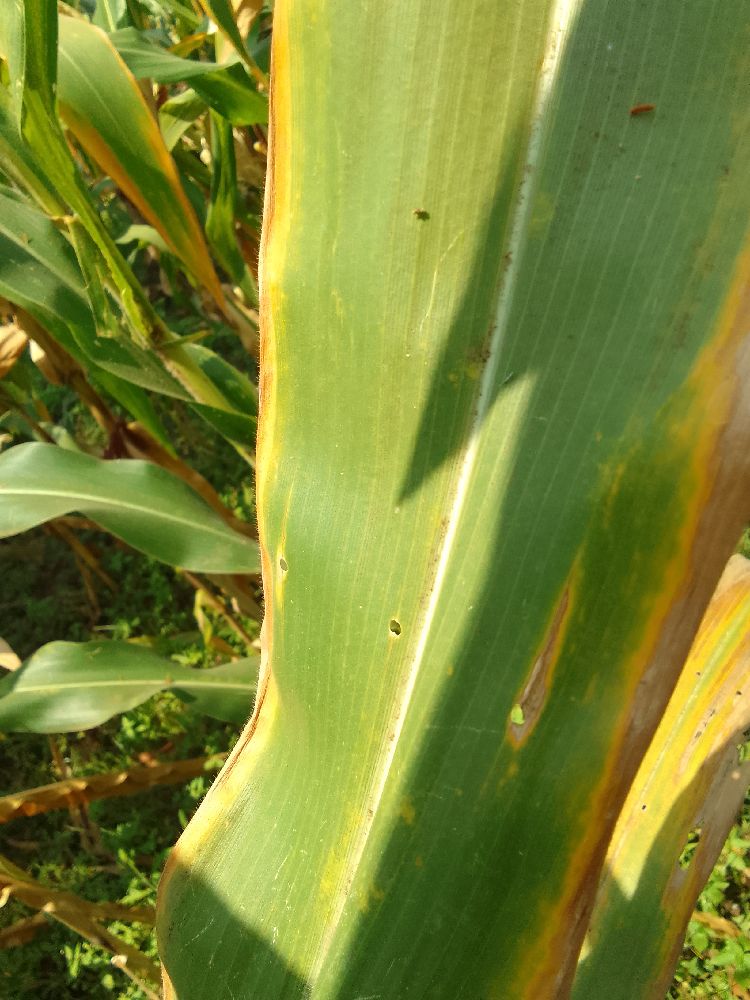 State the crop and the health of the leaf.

maize, maize lethal necrosis
